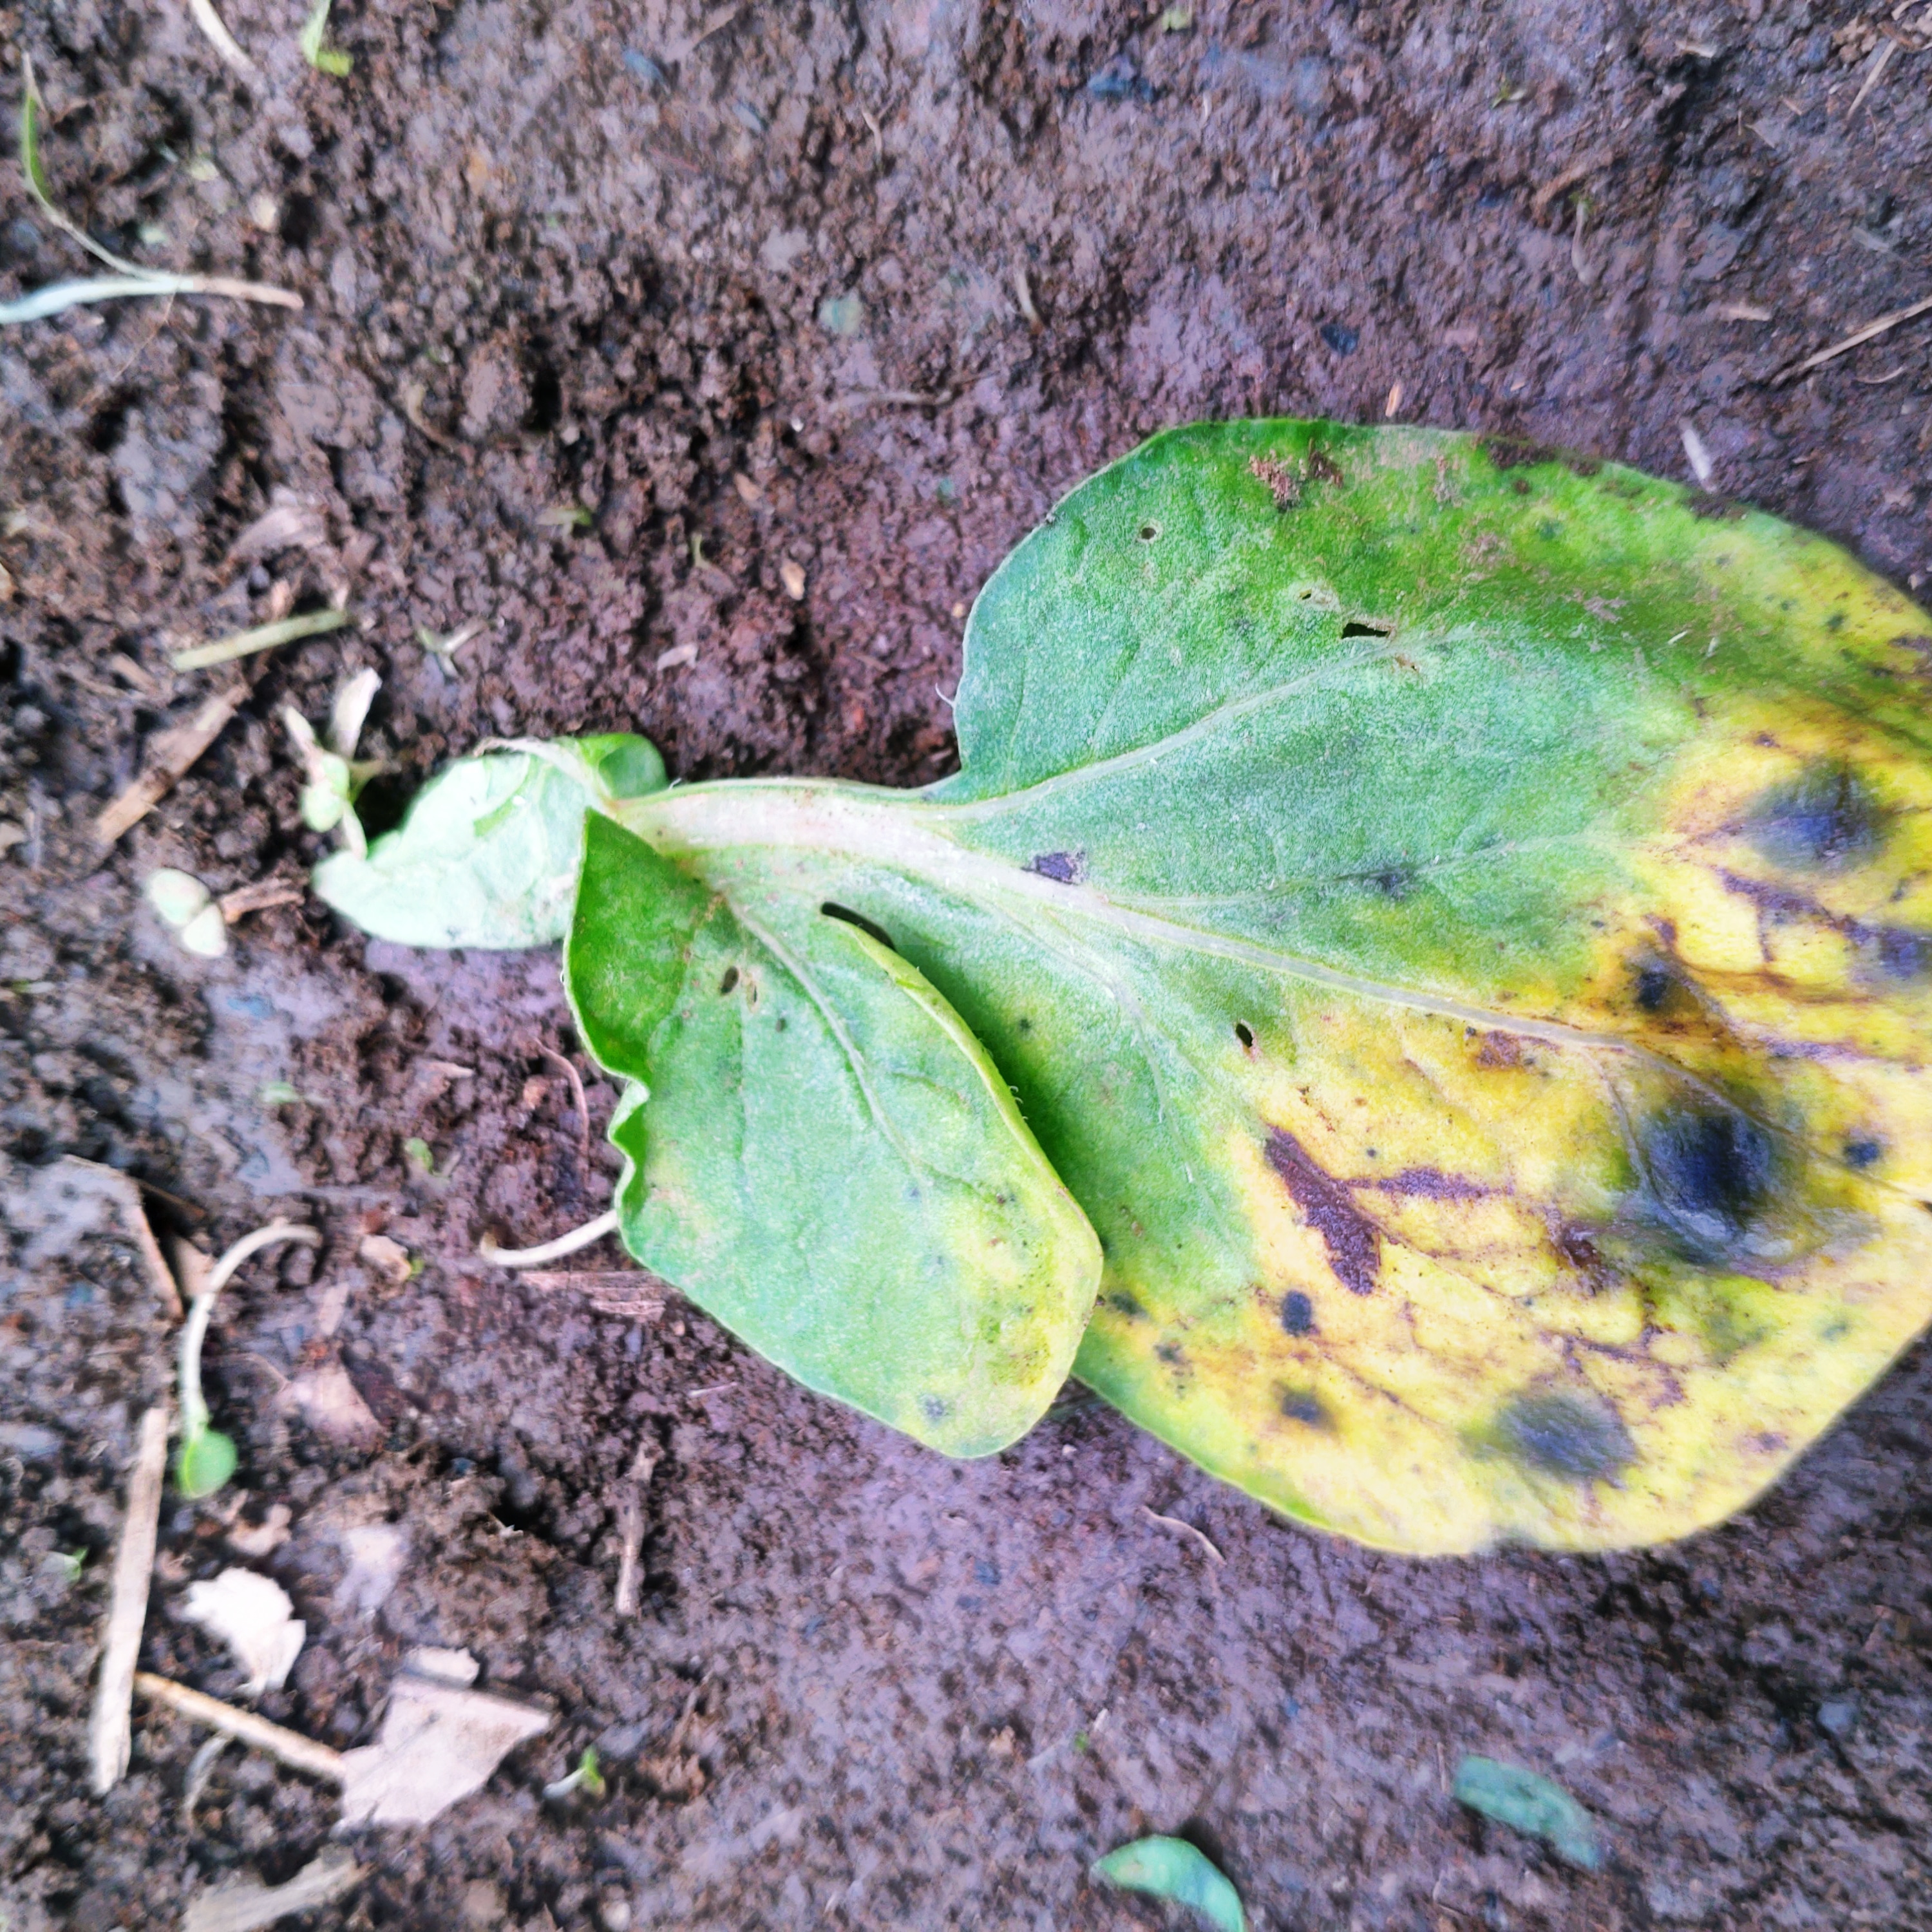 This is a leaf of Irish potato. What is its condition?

late blight
